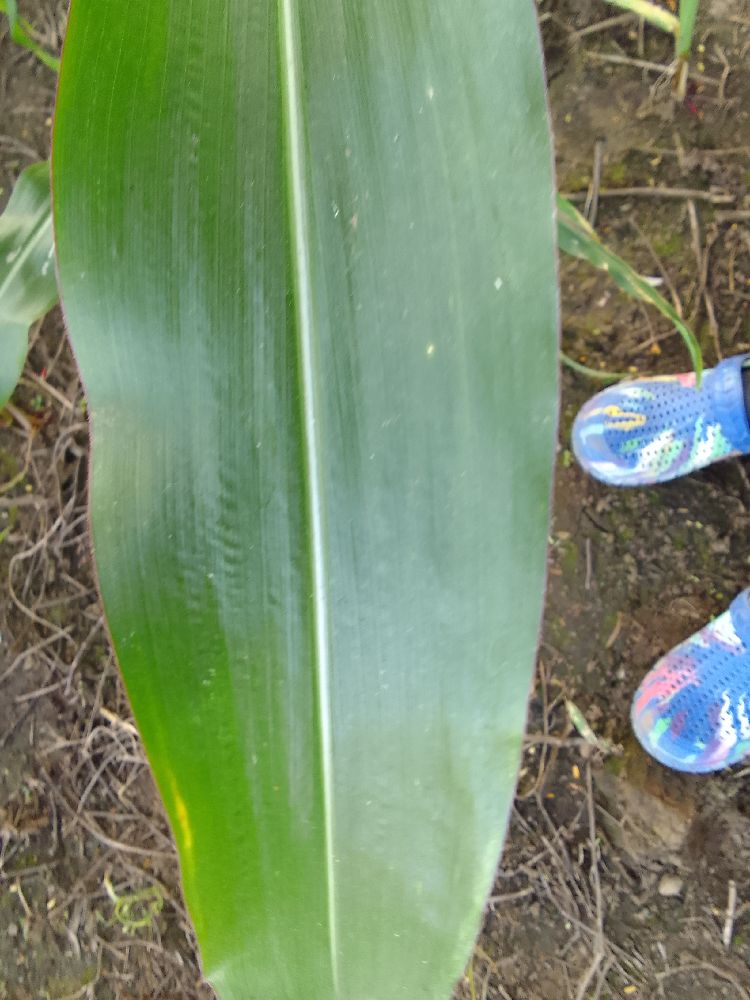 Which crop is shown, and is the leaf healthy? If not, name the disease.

maize, healthy
